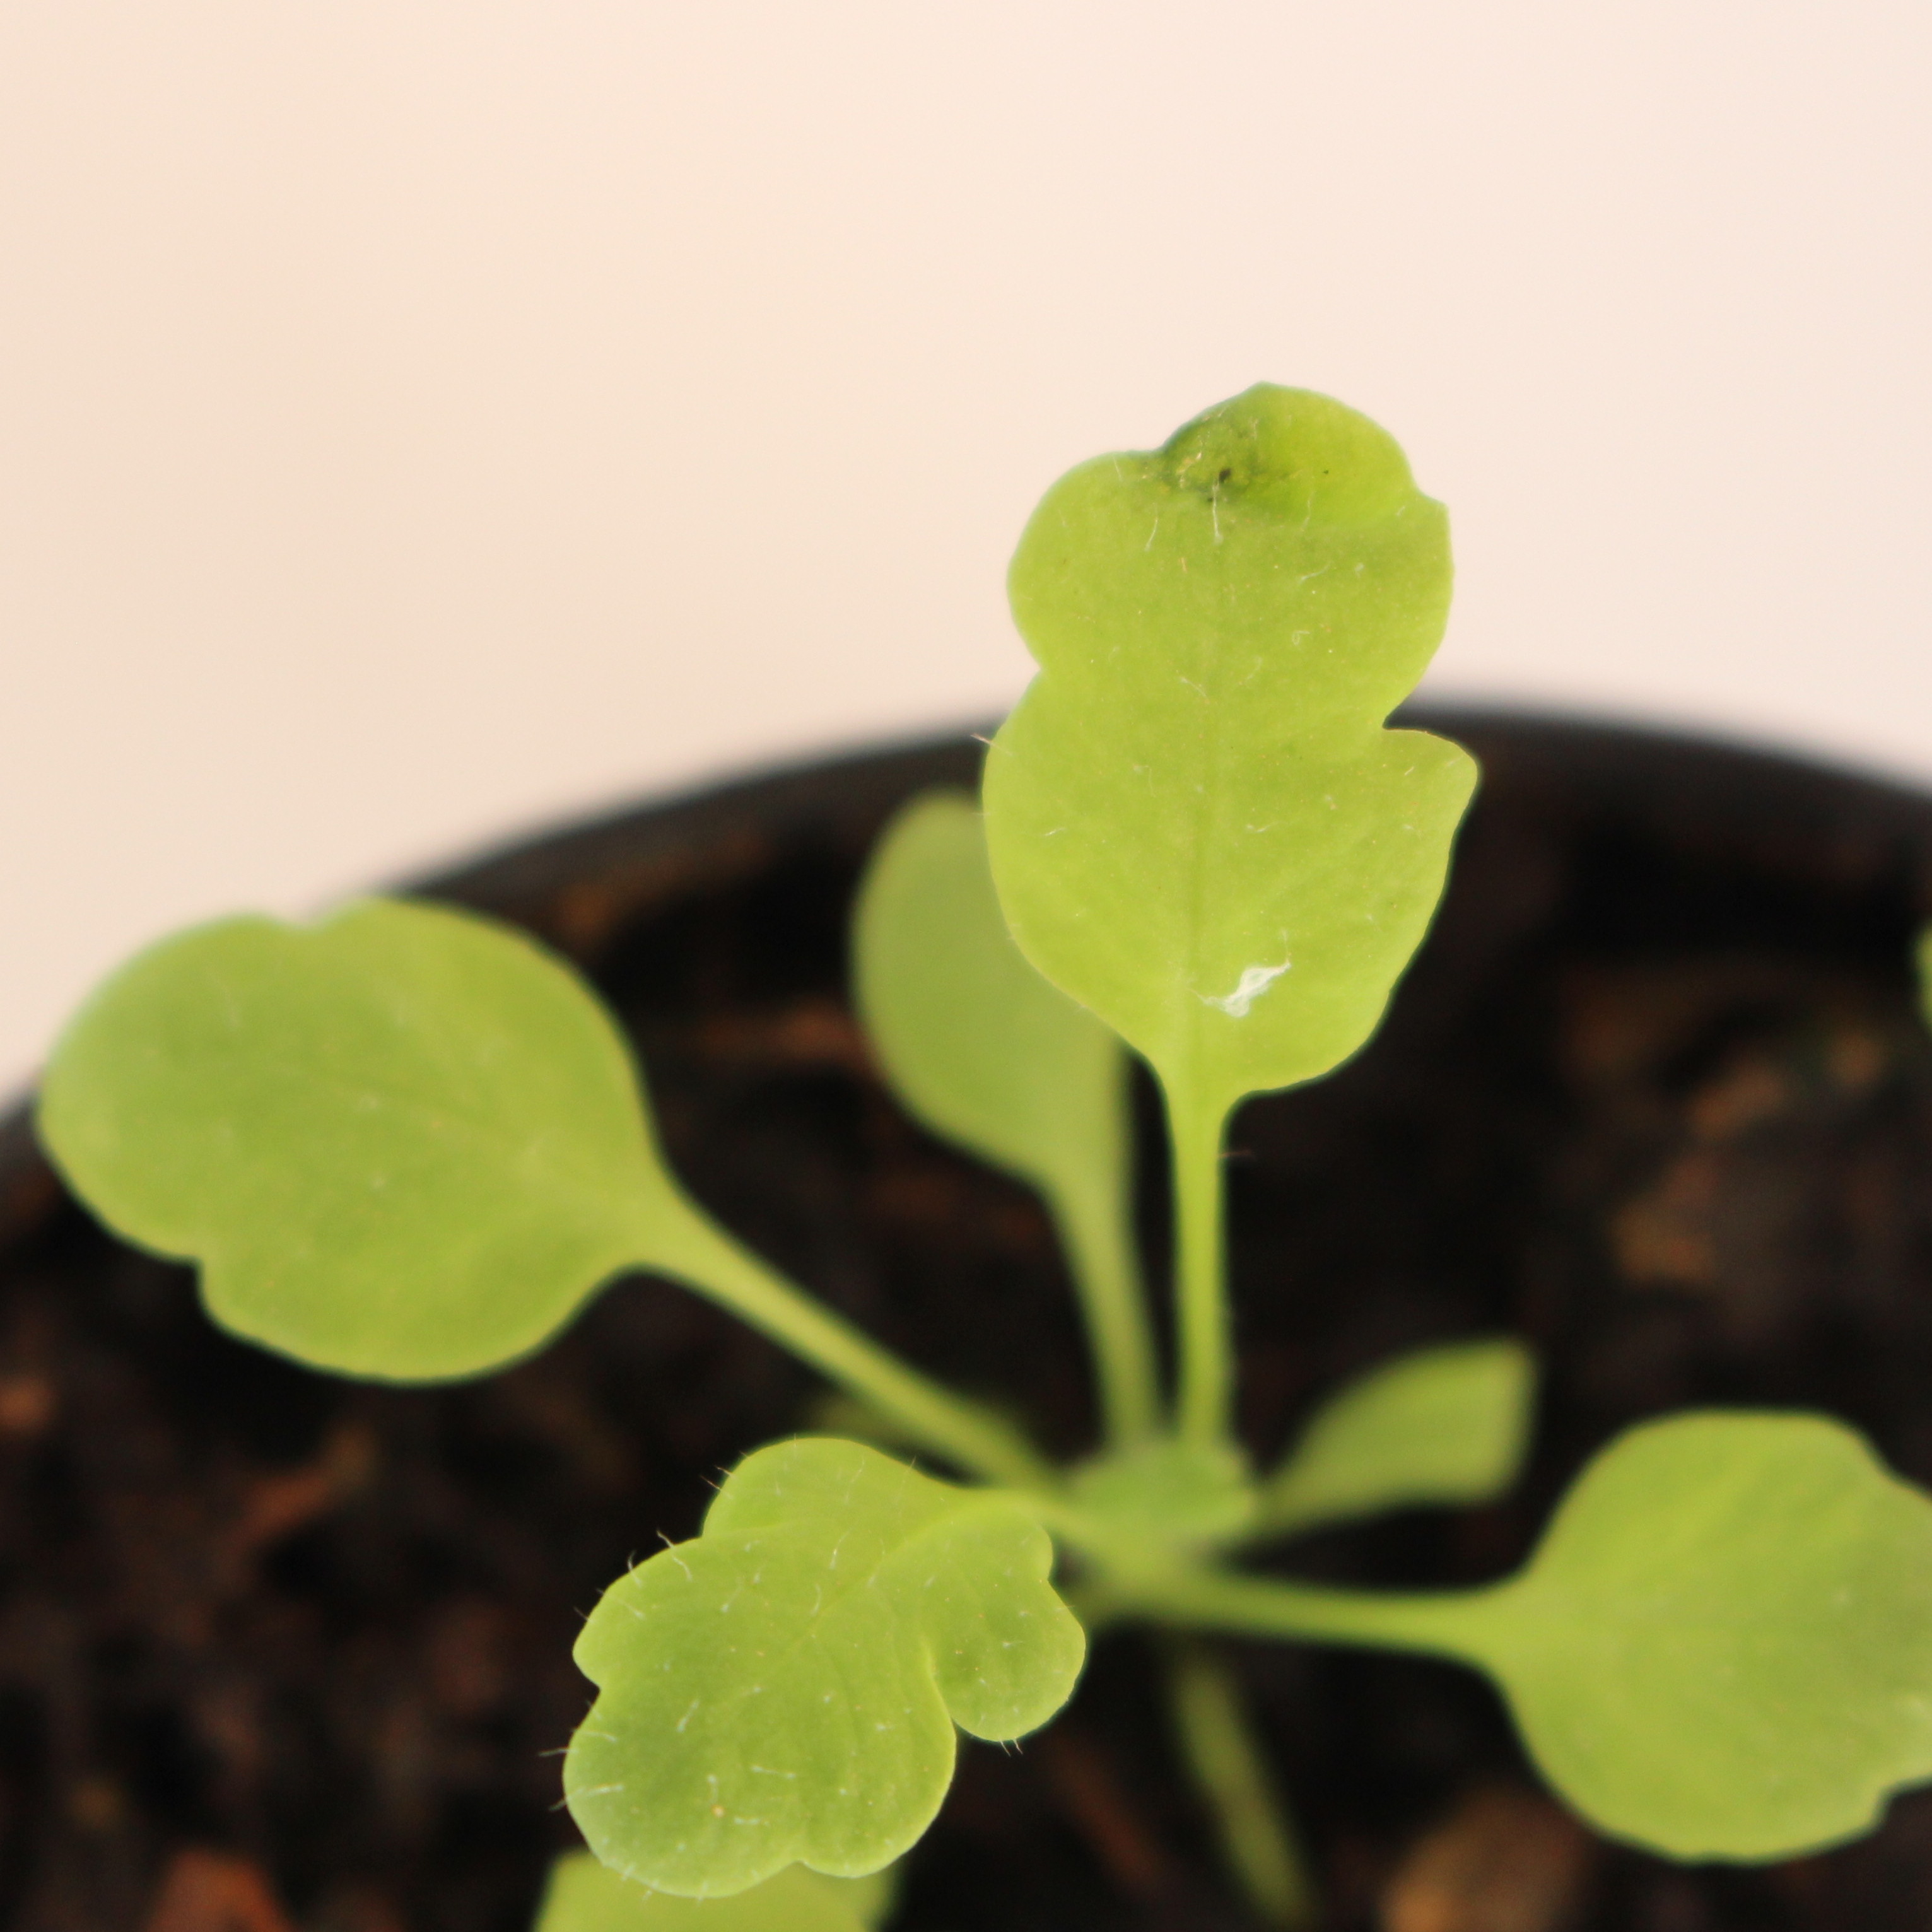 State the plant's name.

Papaver rhoeas
